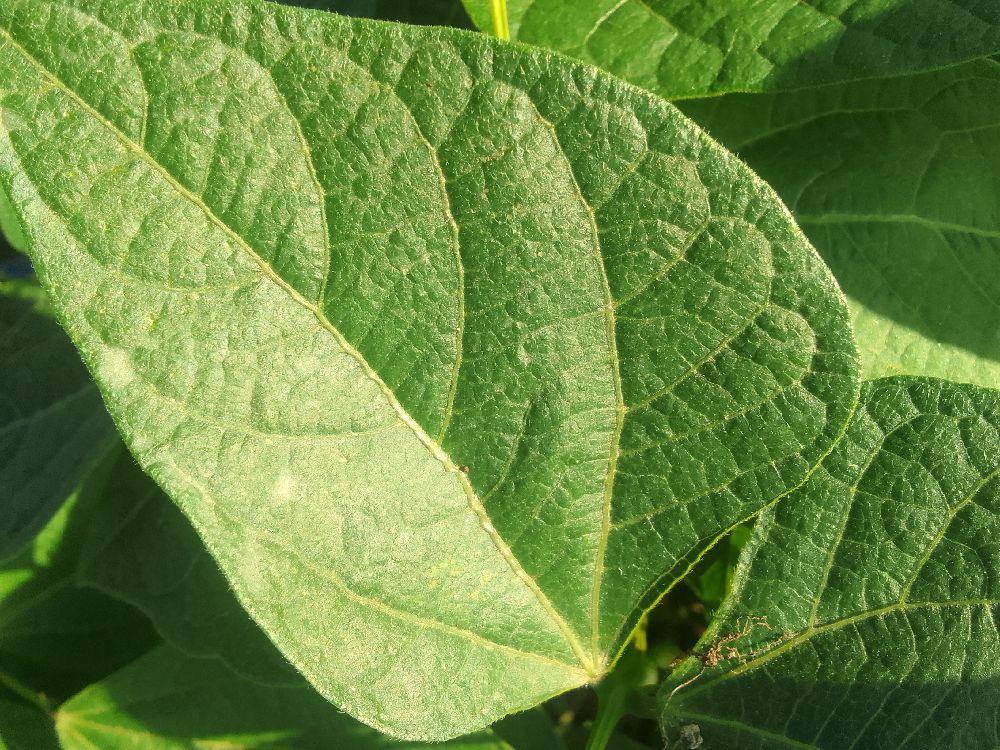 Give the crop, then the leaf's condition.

common bean, healthy
